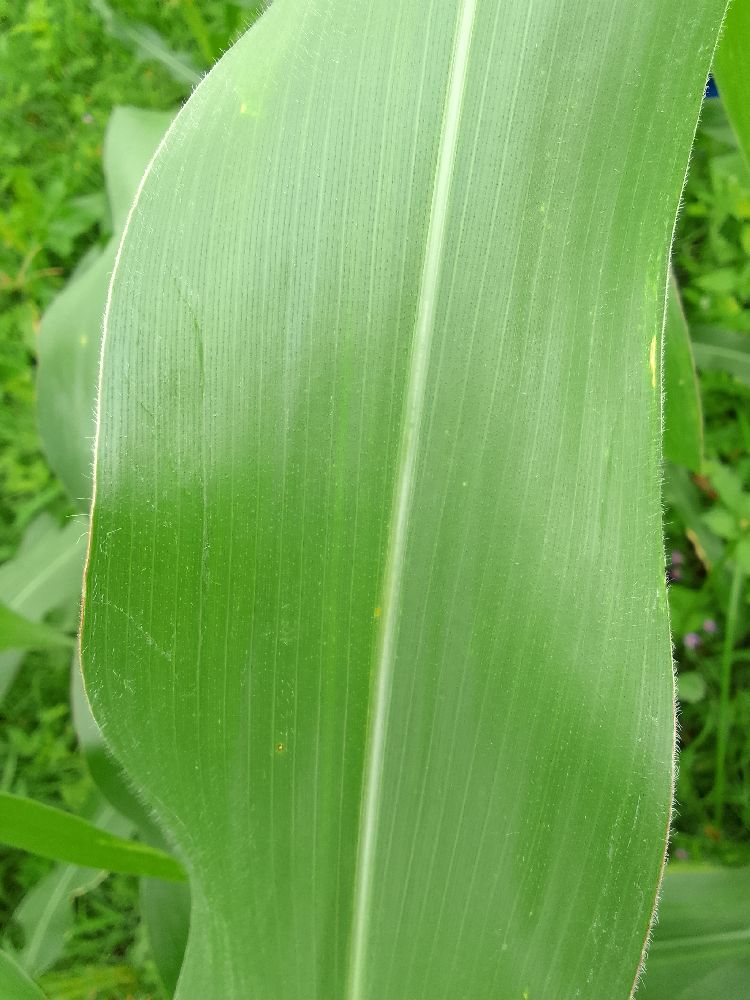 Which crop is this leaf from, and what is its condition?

maize, healthy
